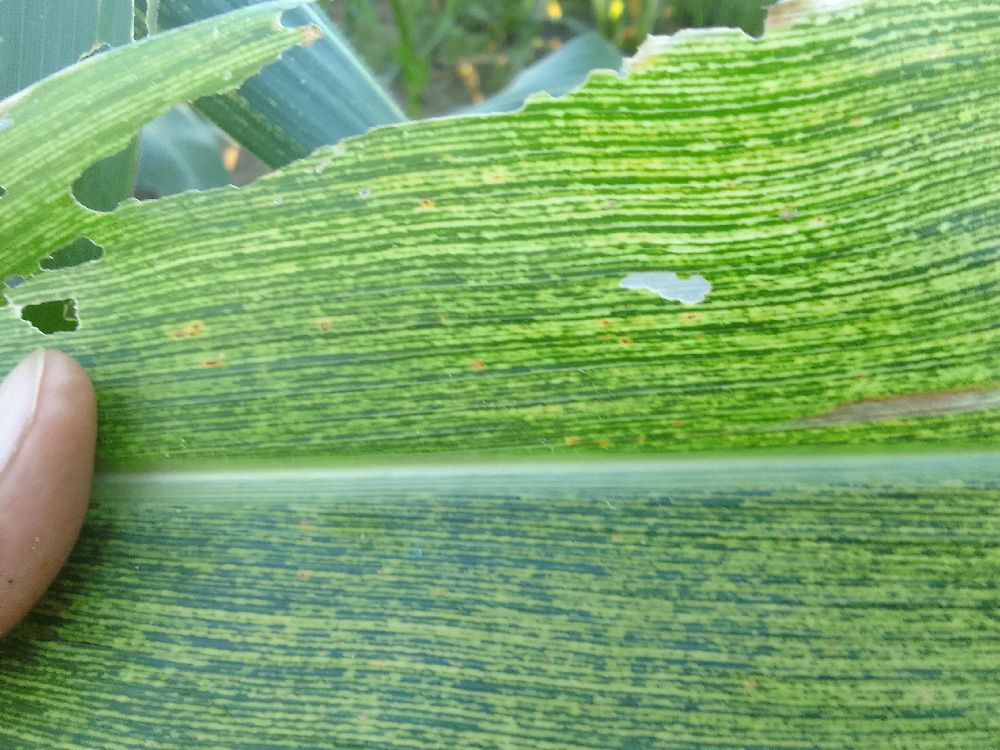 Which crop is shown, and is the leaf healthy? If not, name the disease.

maize, maize streak virus
